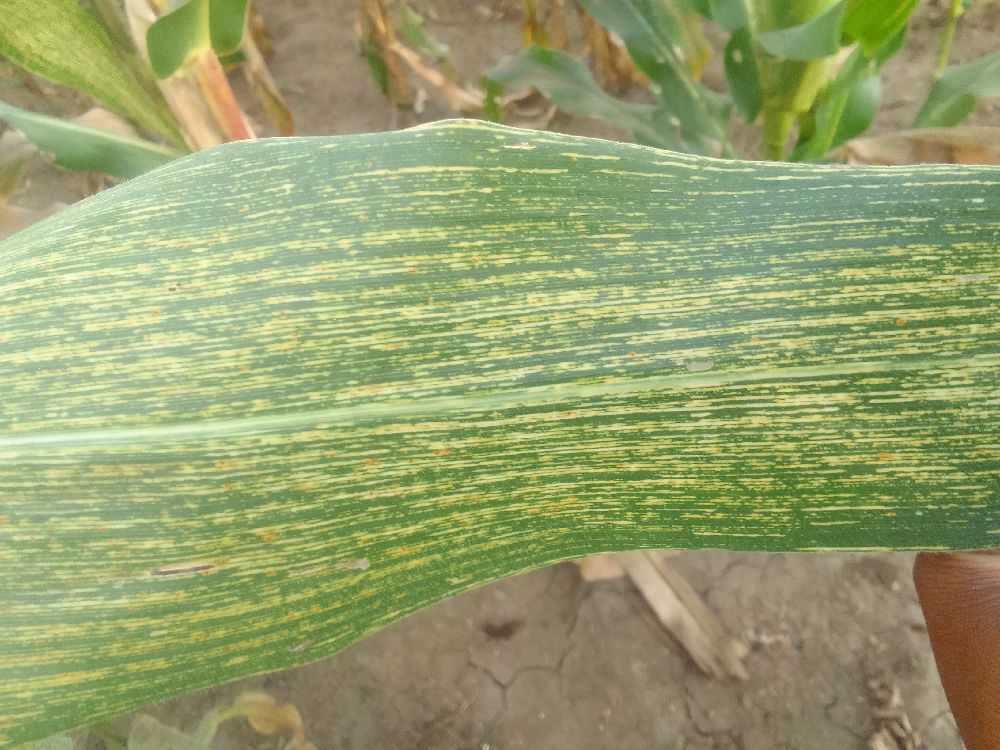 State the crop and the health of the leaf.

maize, maize streak virus
